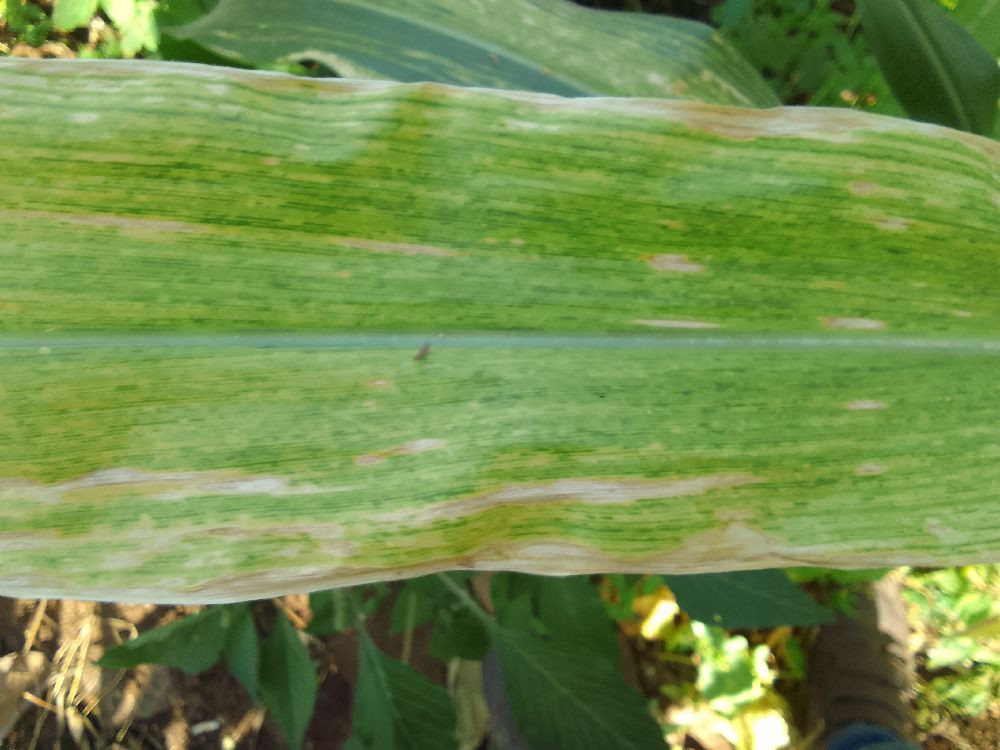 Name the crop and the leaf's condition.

maize, maize lethal necrosis
